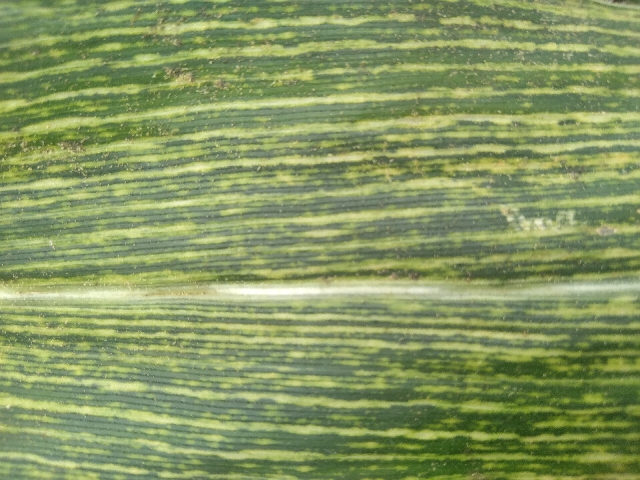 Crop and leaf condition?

maize, maize streak virus
